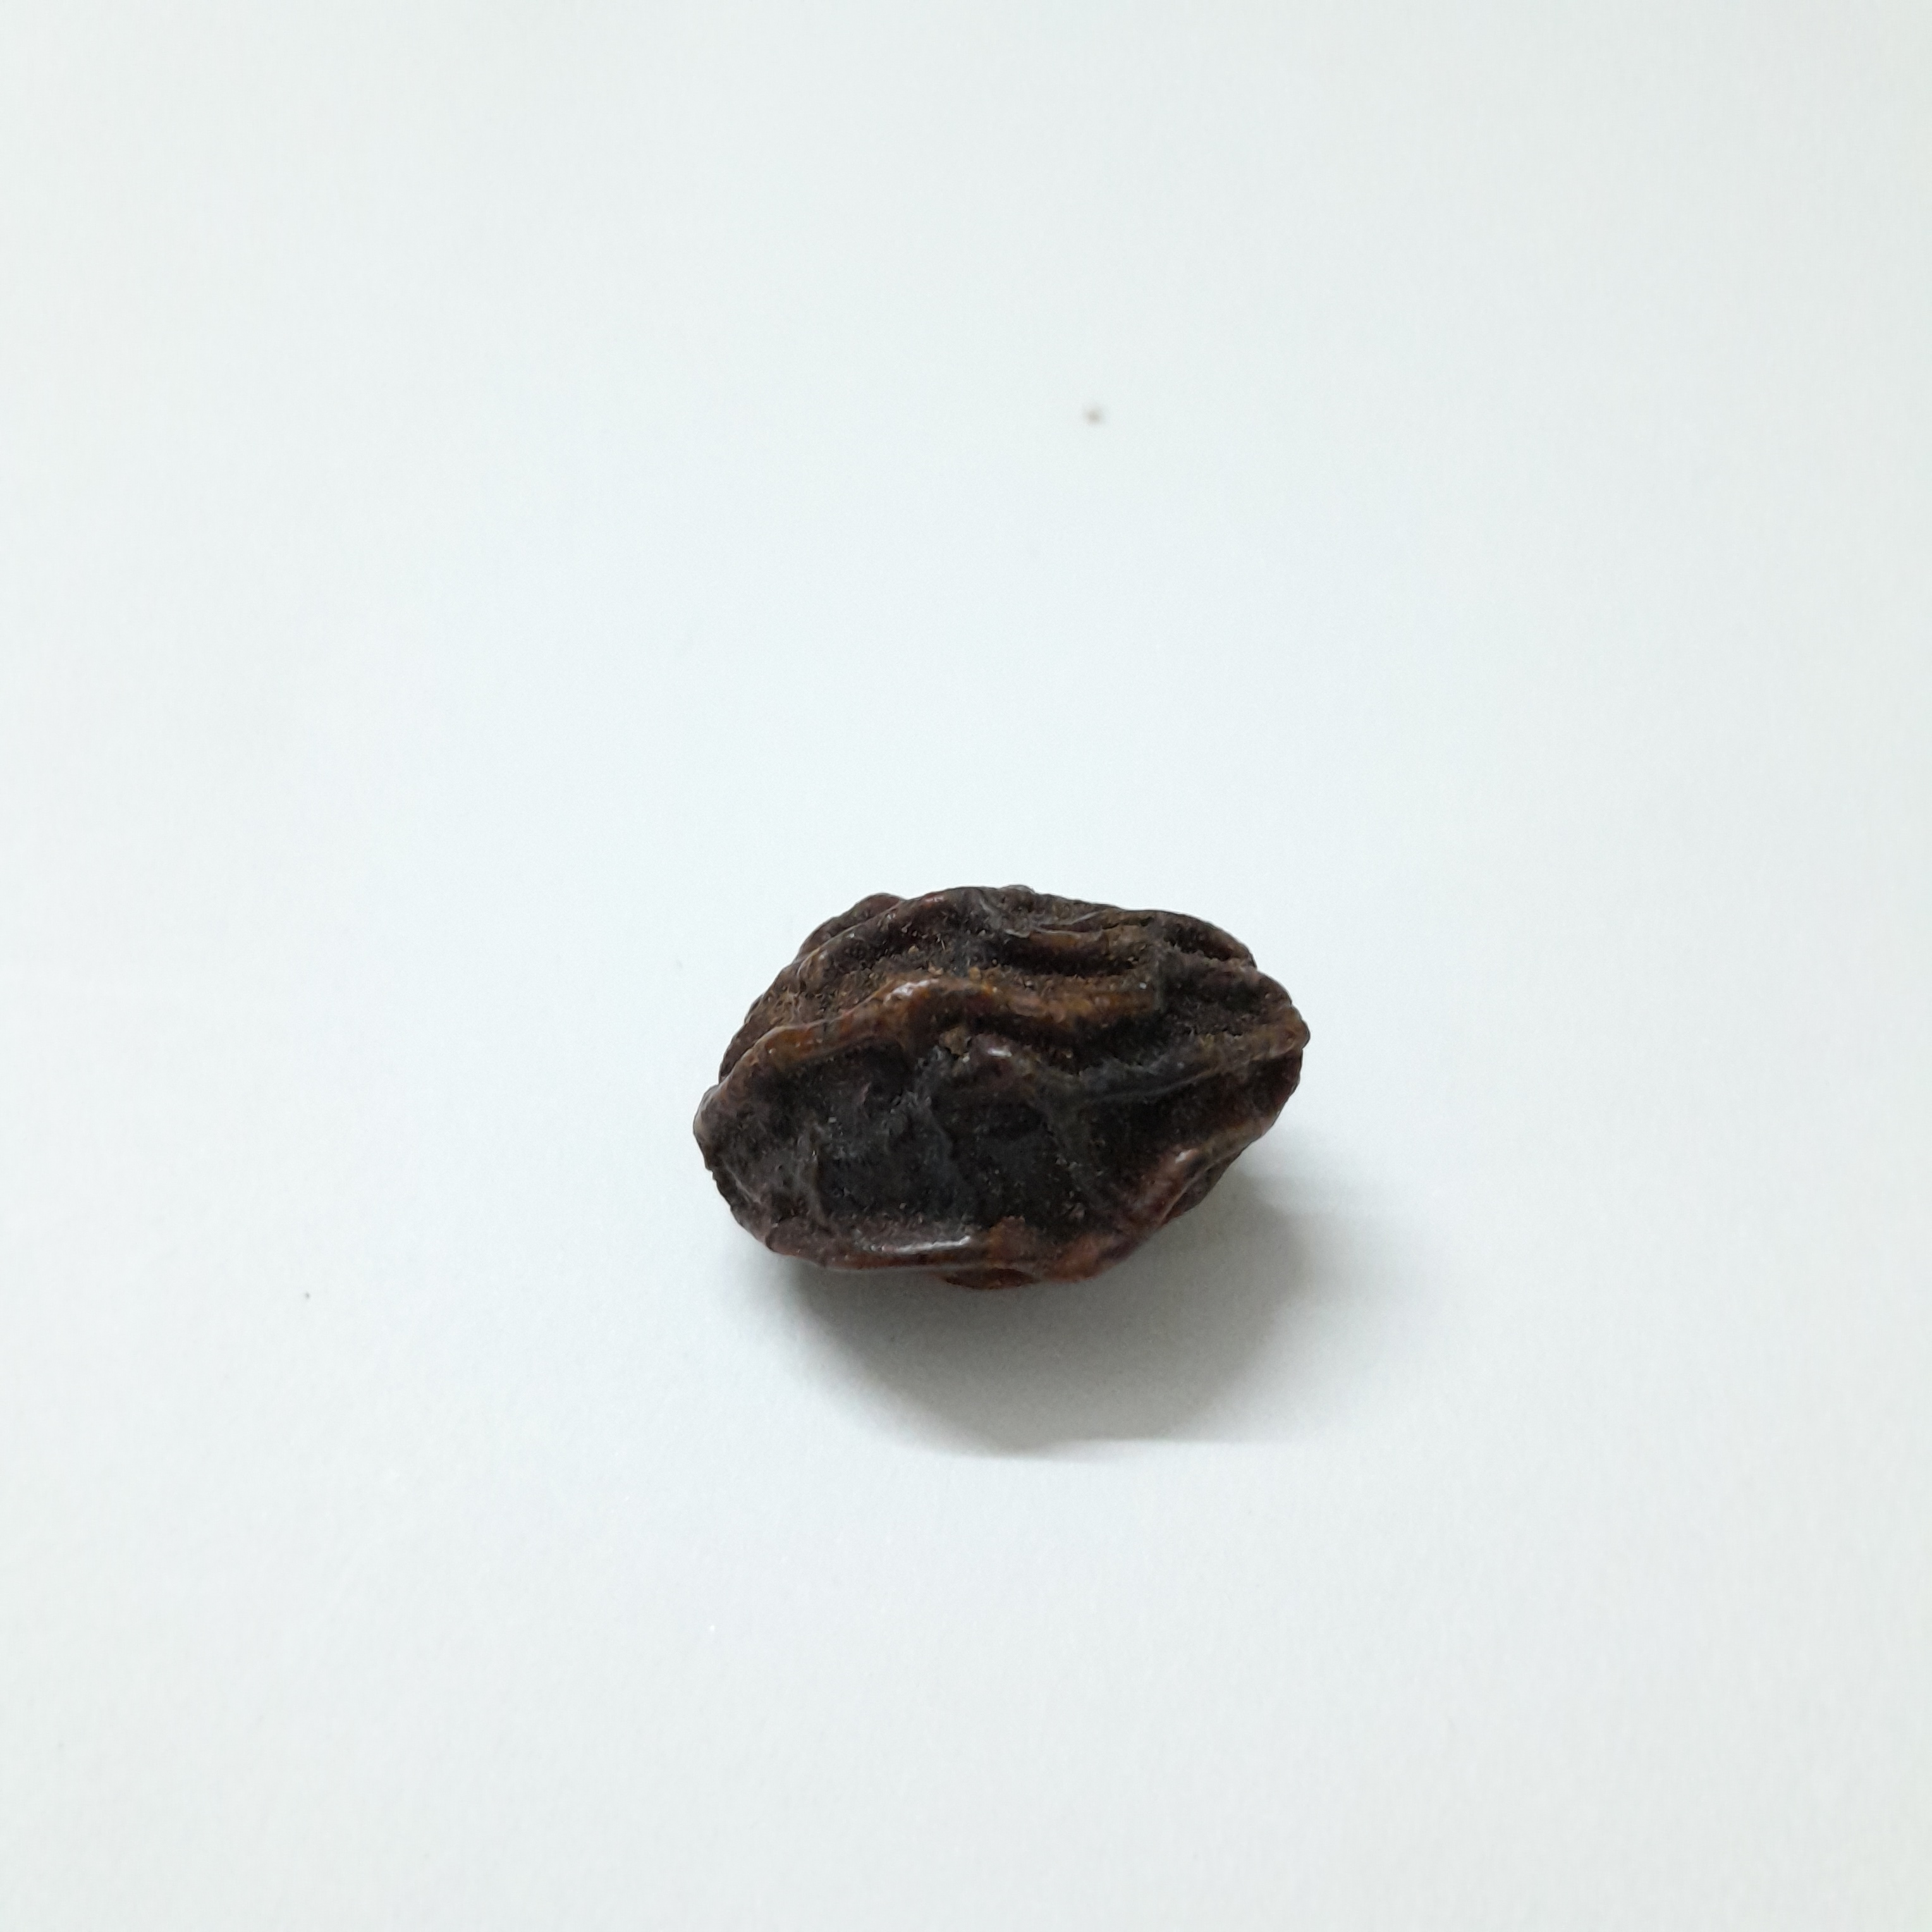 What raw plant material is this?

kadukharik
